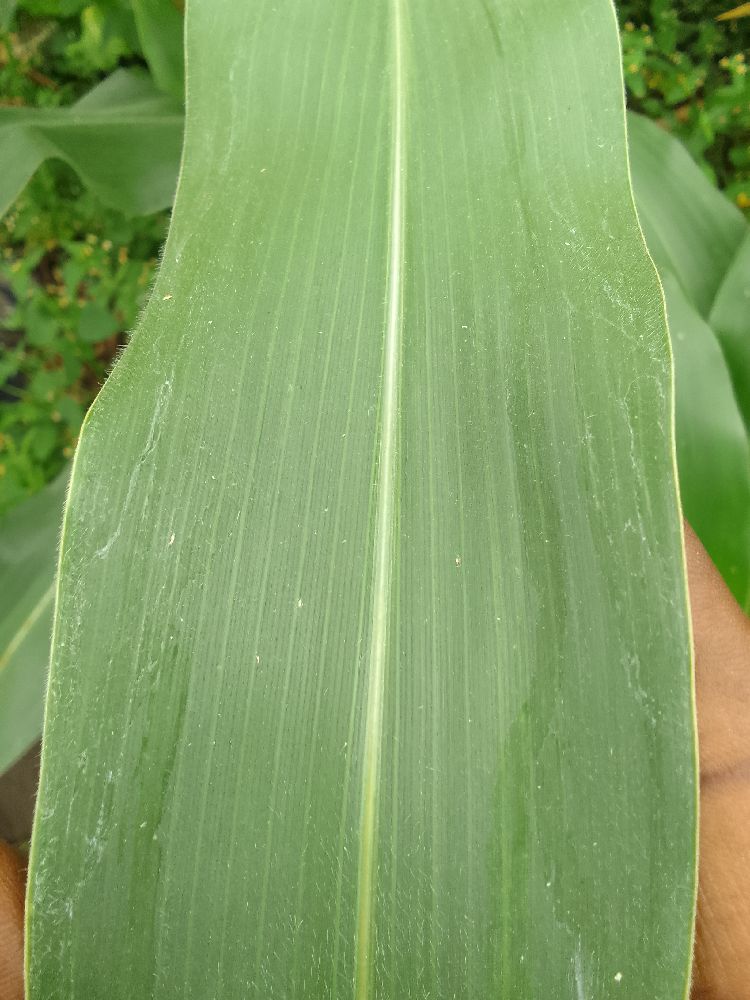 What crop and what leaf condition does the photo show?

maize, healthy
